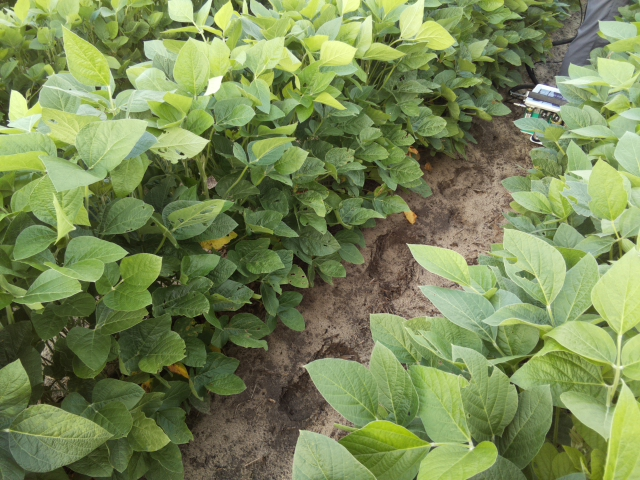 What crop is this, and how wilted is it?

soybean, leaves with no wilting
